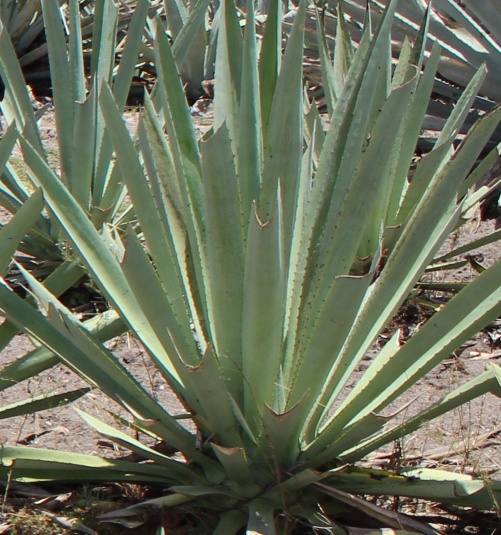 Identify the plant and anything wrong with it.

agave, healthy
